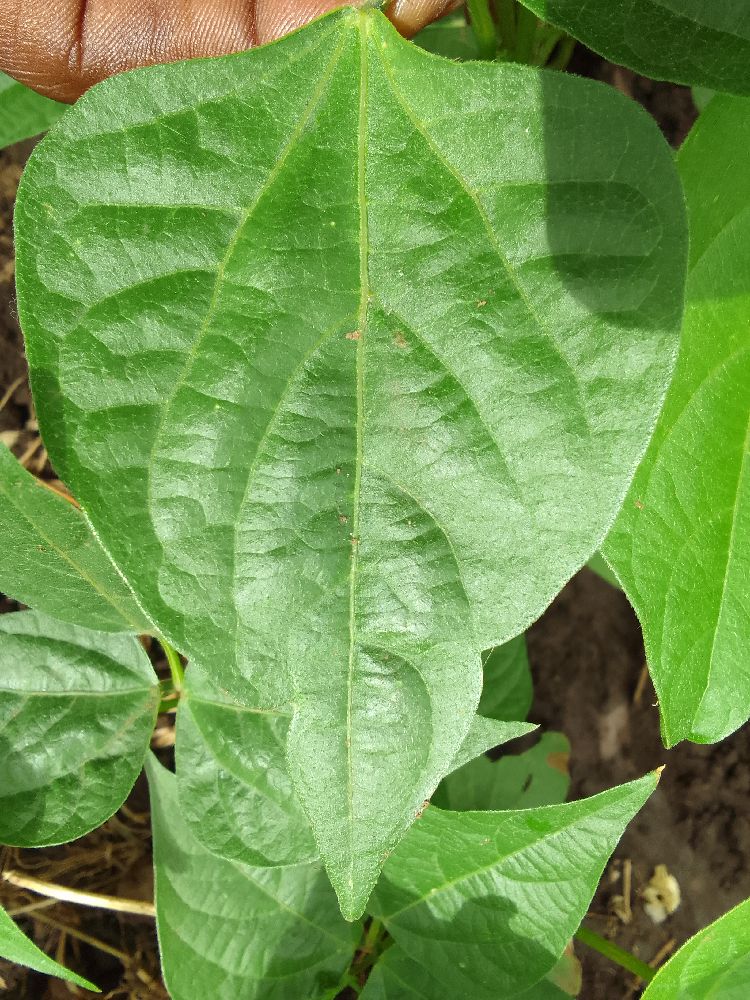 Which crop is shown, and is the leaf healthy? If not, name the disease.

common bean, healthy
